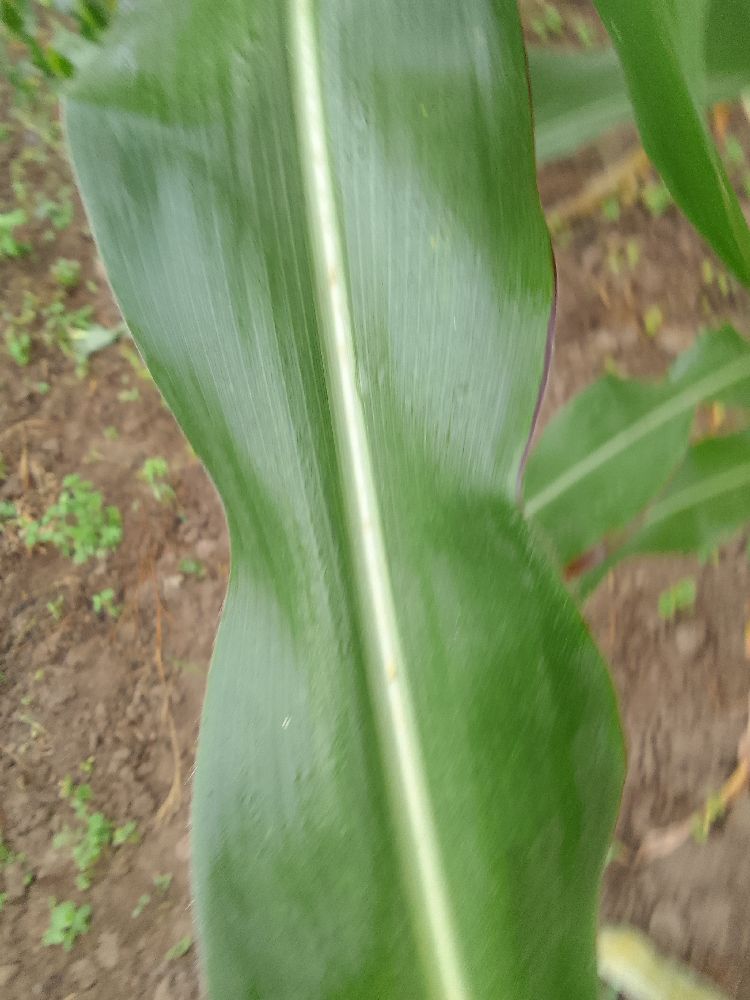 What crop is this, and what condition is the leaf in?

maize, healthy
